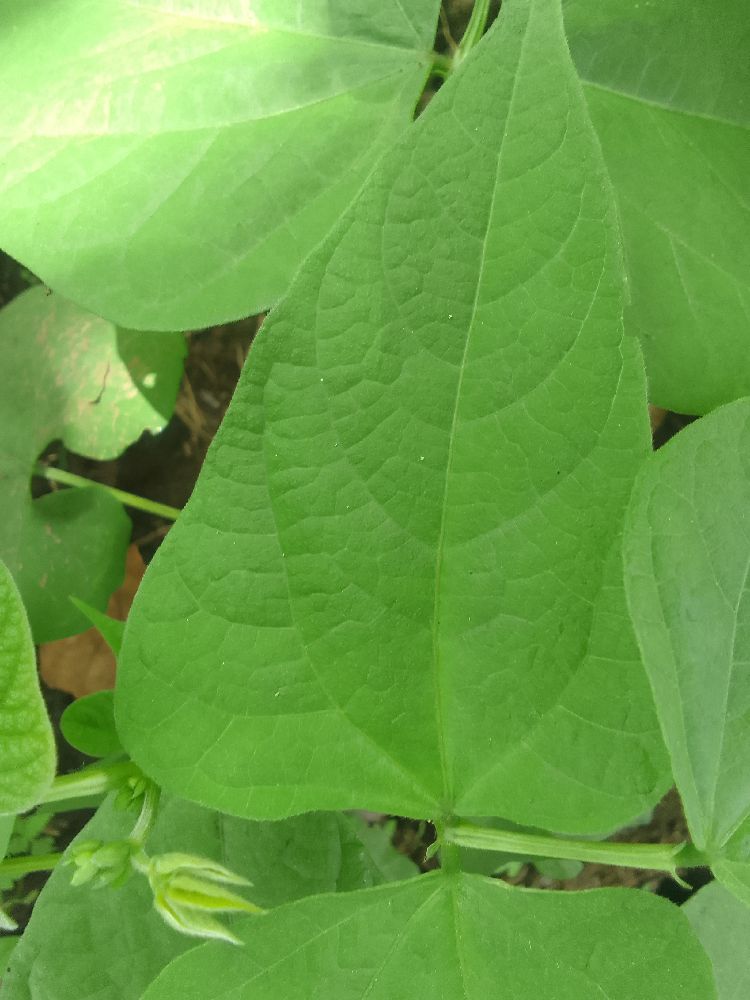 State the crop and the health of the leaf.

common bean, bean rust
